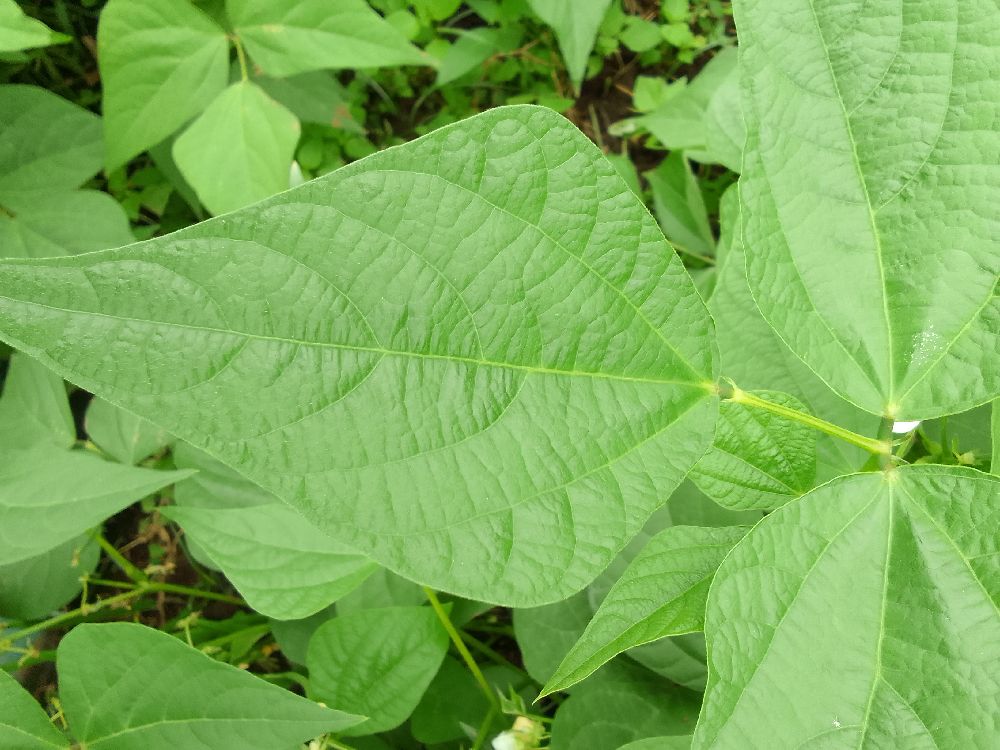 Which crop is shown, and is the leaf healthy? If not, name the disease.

common bean, healthy
